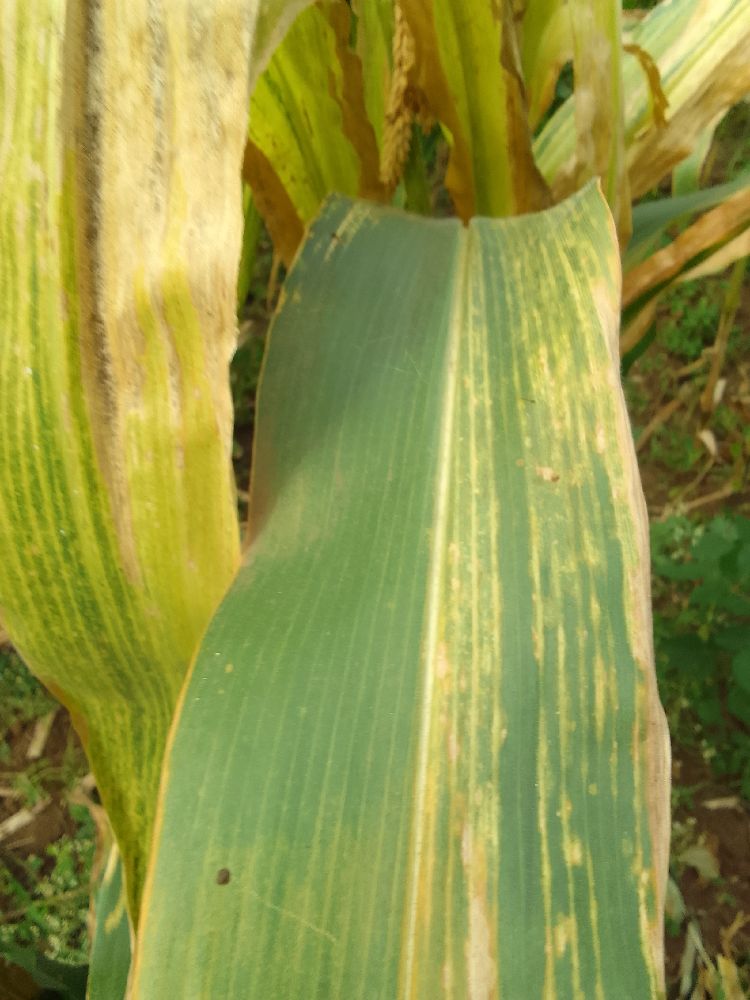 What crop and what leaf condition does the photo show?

maize, maize lethal necrosis
